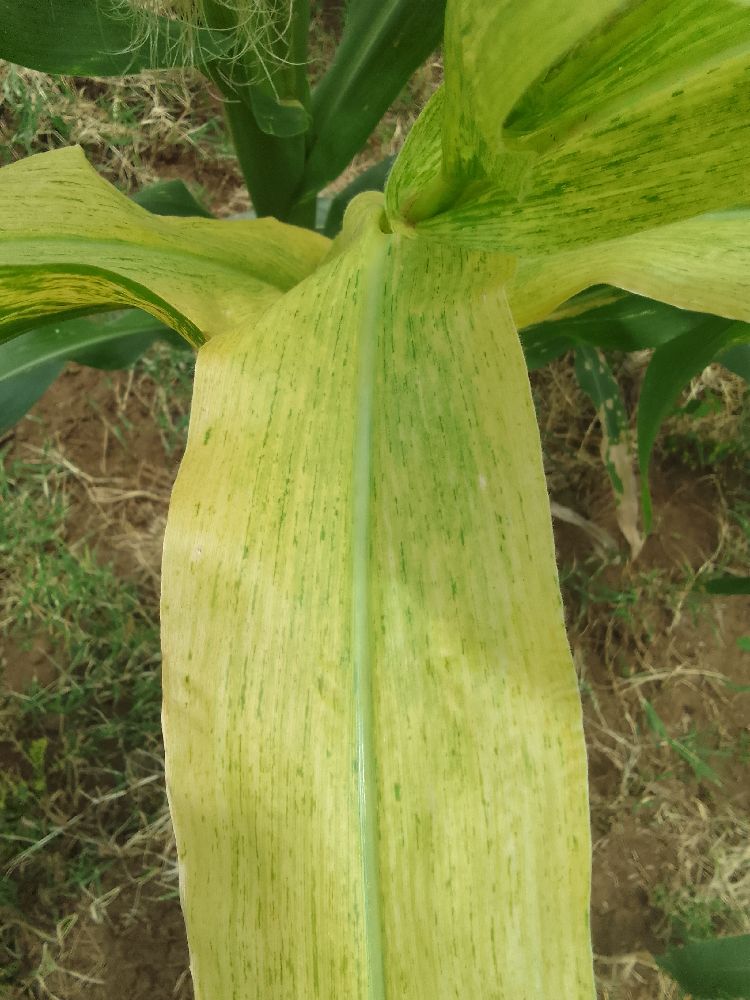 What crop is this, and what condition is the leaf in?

maize, maize lethal necrosis
